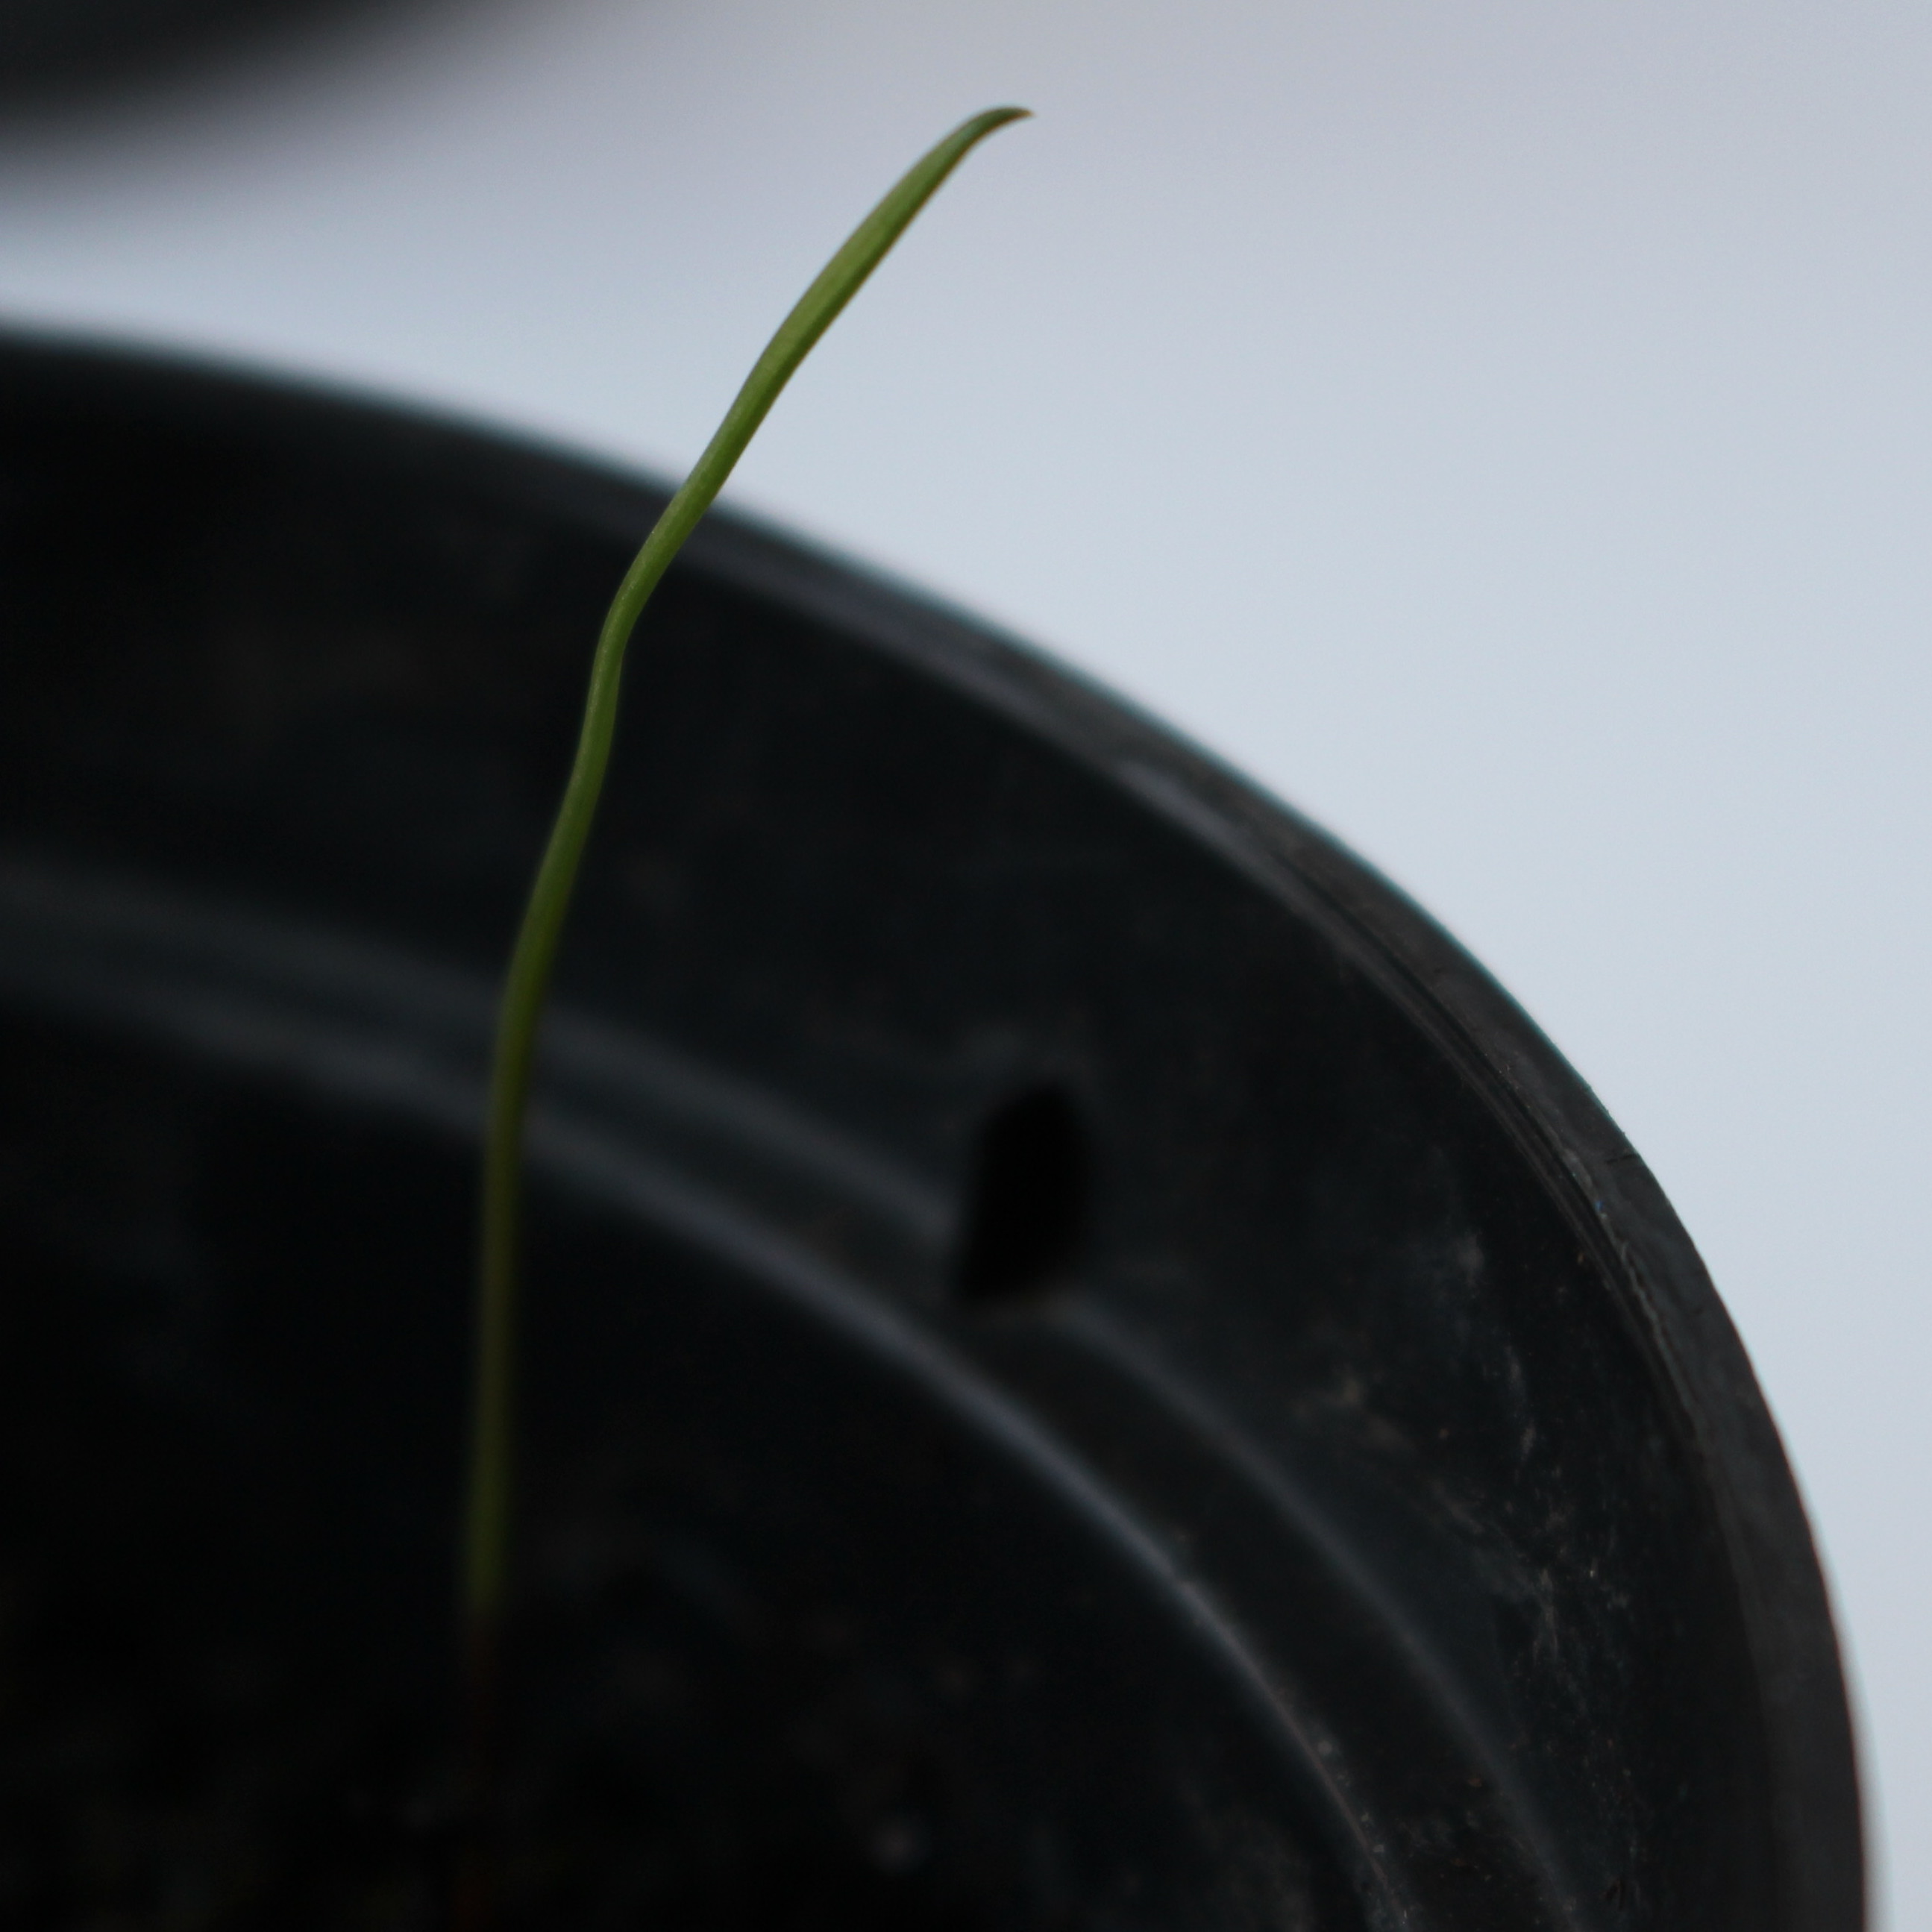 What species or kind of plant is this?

Lolium multiflorum
